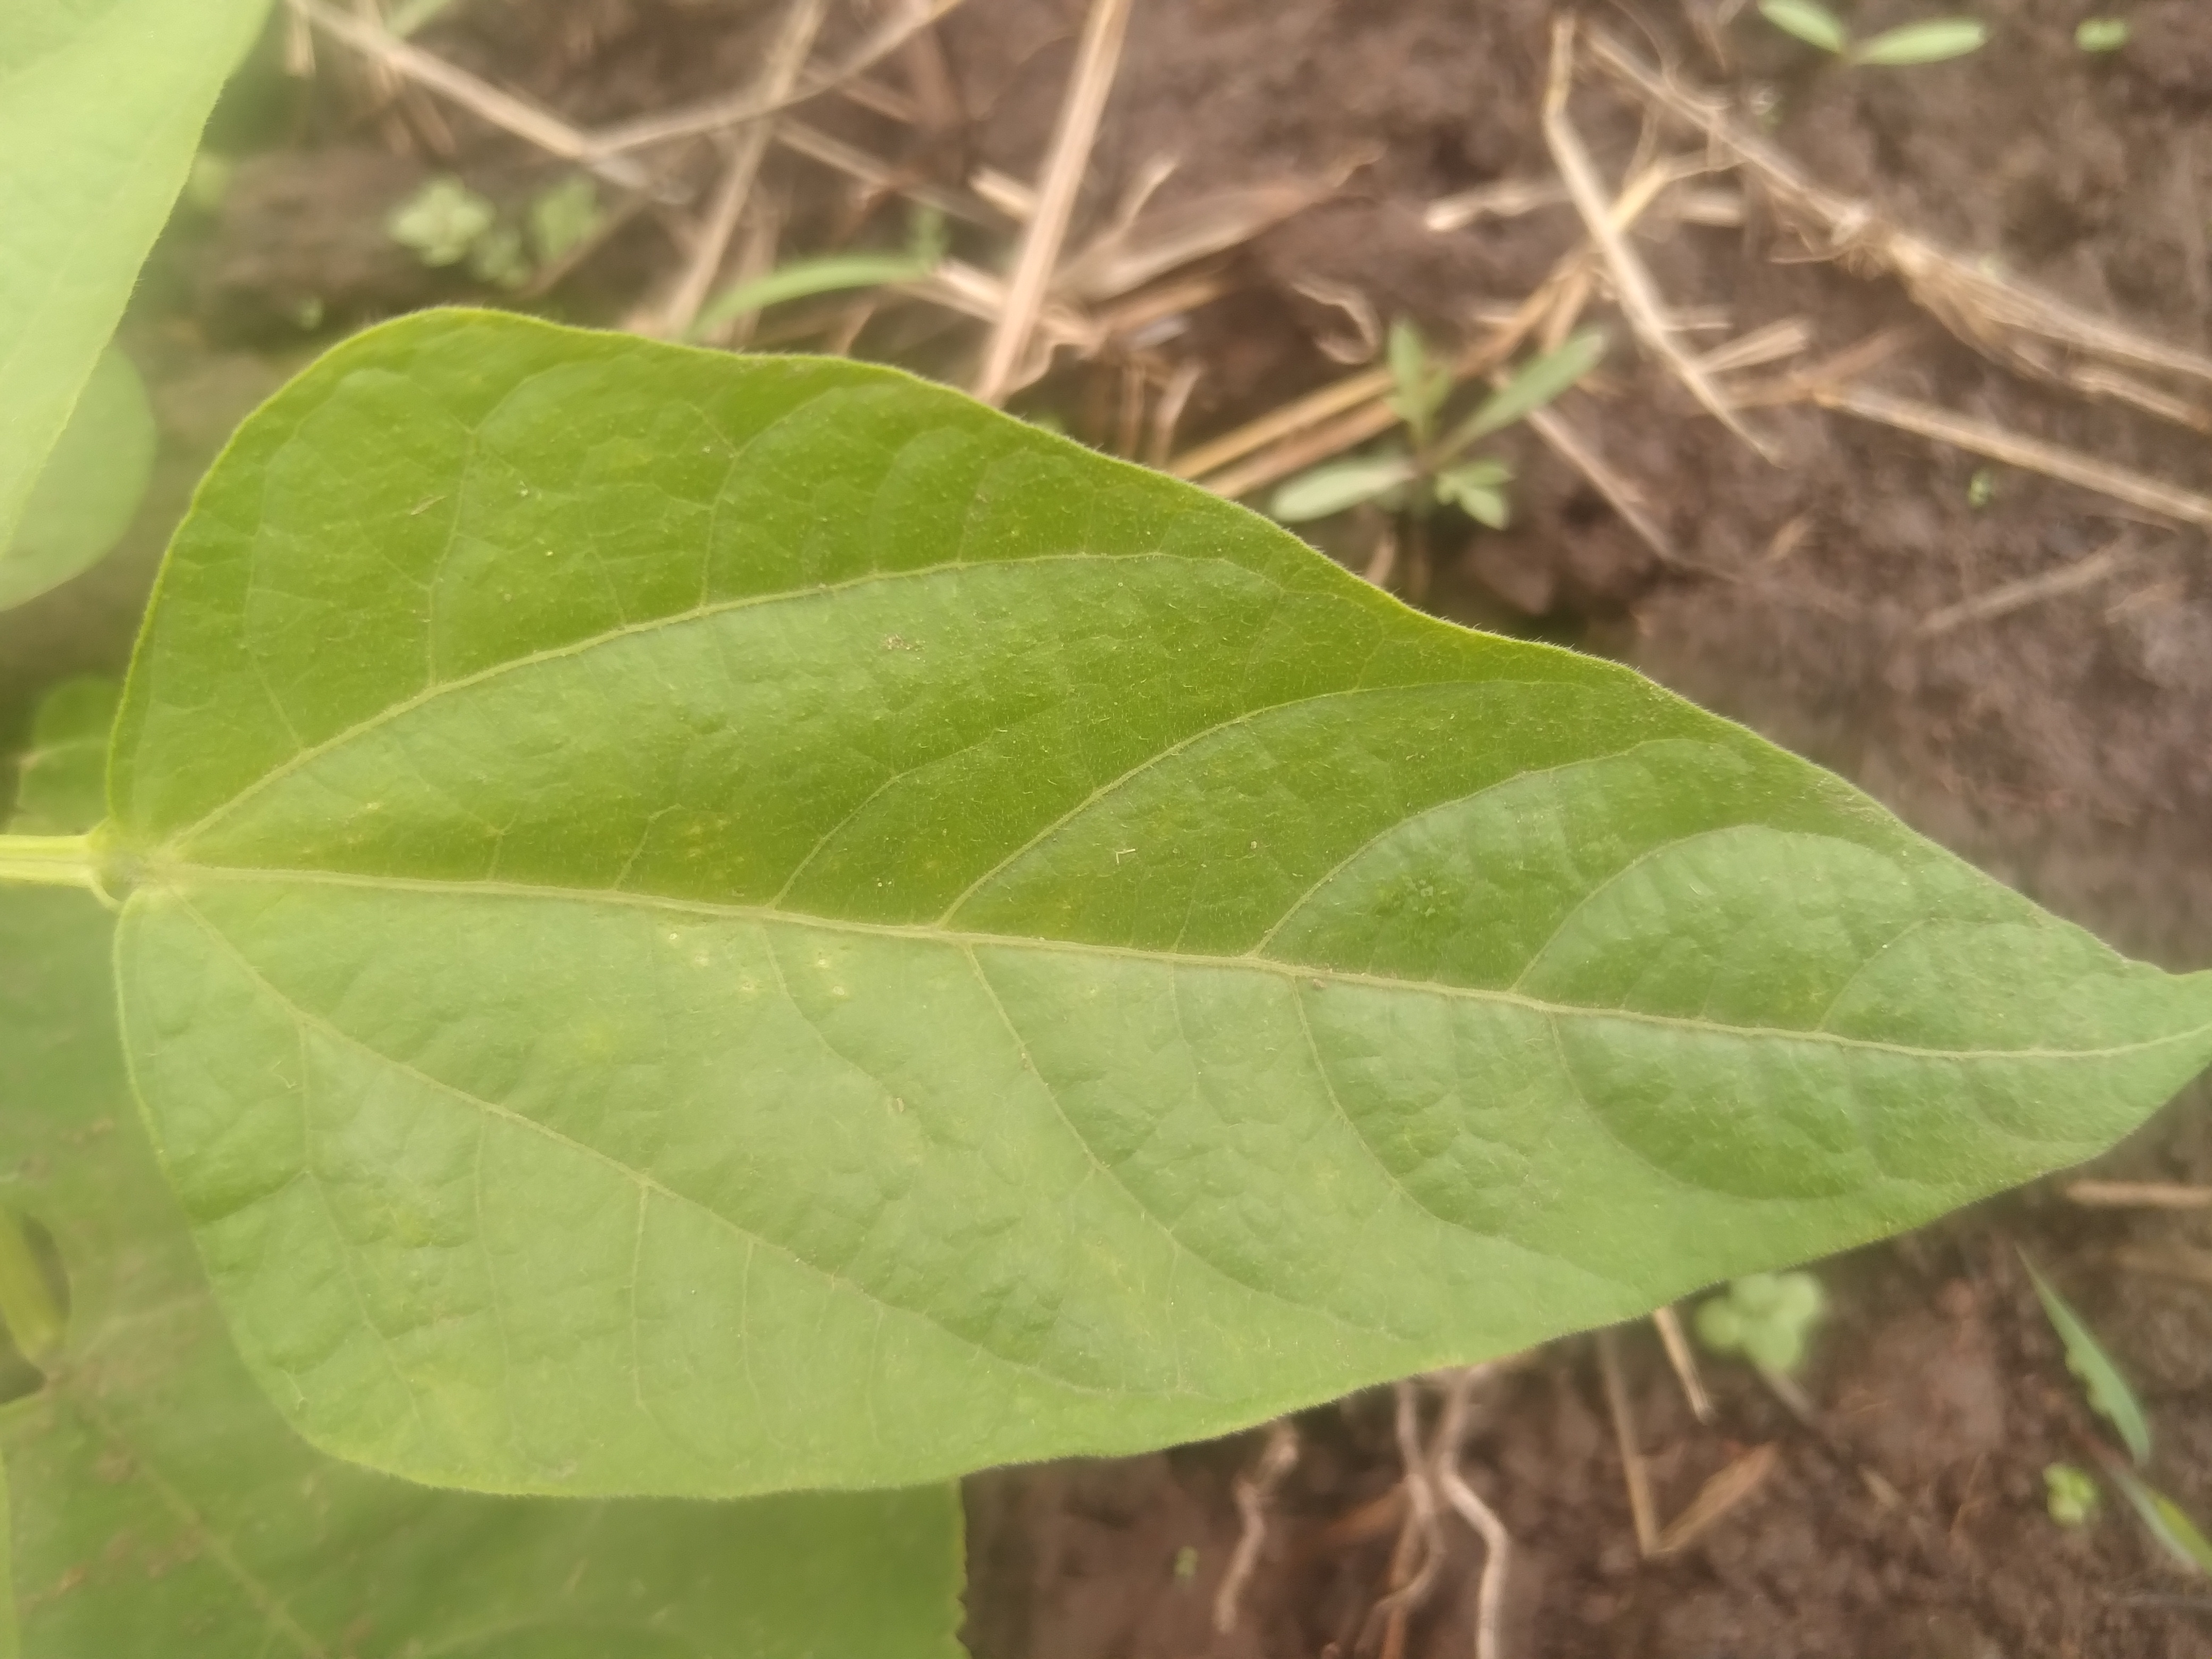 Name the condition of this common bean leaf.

healthy
